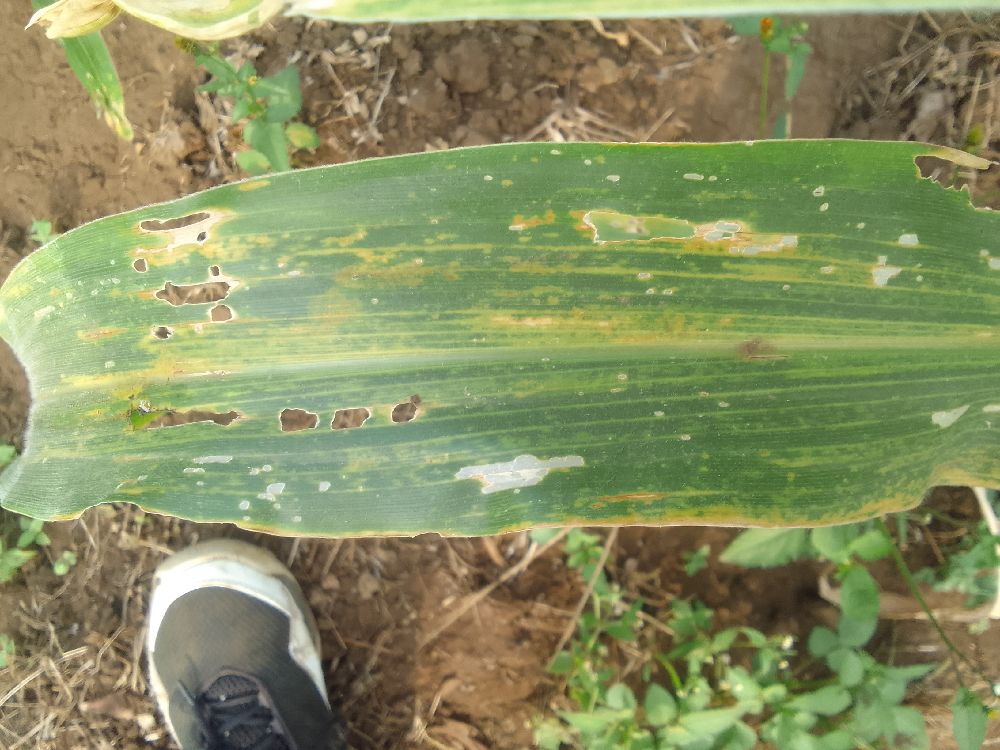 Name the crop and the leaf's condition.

maize, maize lethal necrosis
